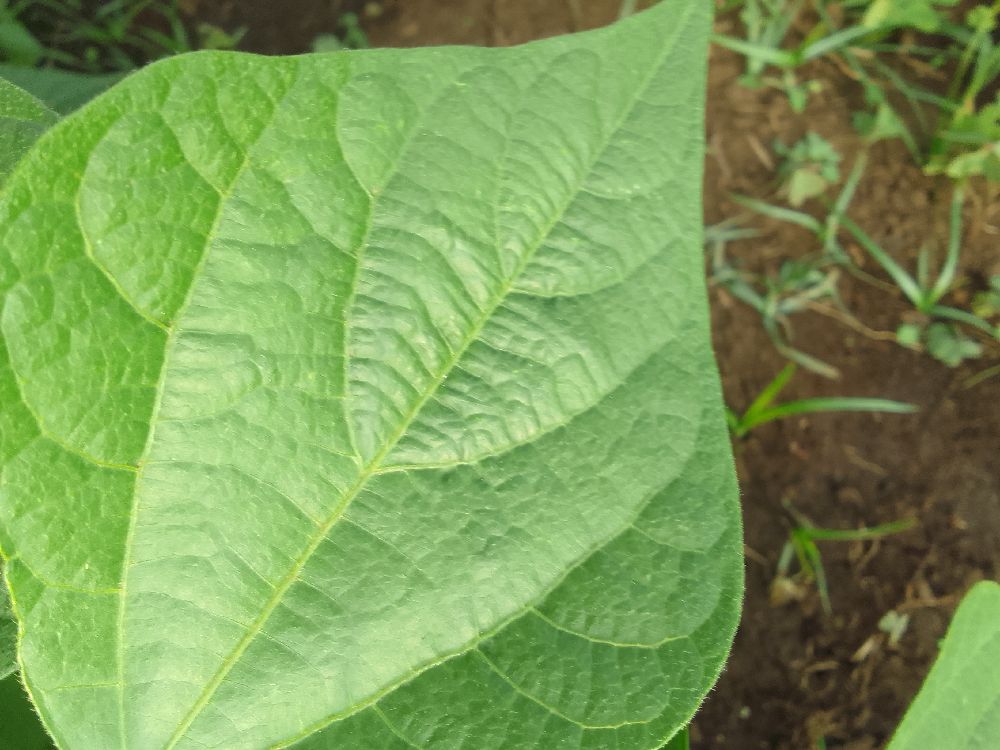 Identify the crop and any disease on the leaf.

common bean, healthy
